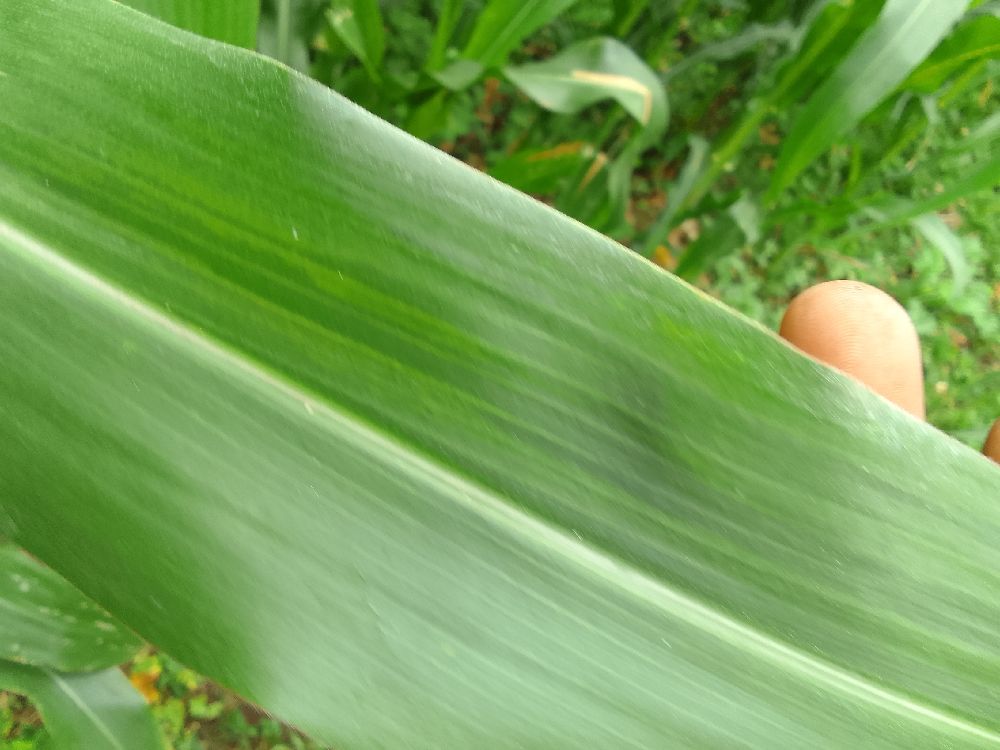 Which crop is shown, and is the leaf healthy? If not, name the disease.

maize, healthy
